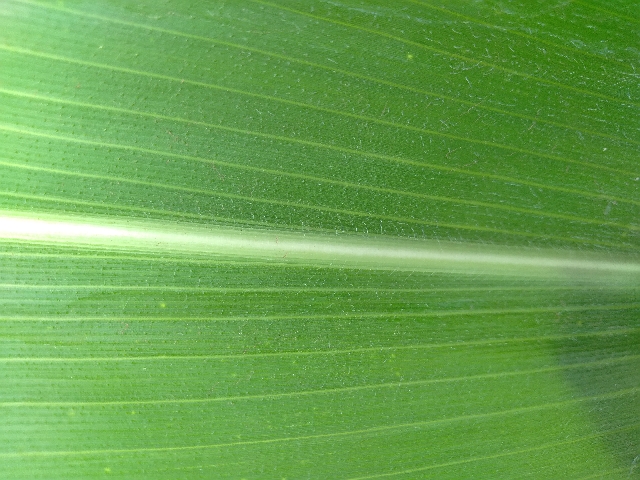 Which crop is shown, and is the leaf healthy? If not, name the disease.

maize, healthy
